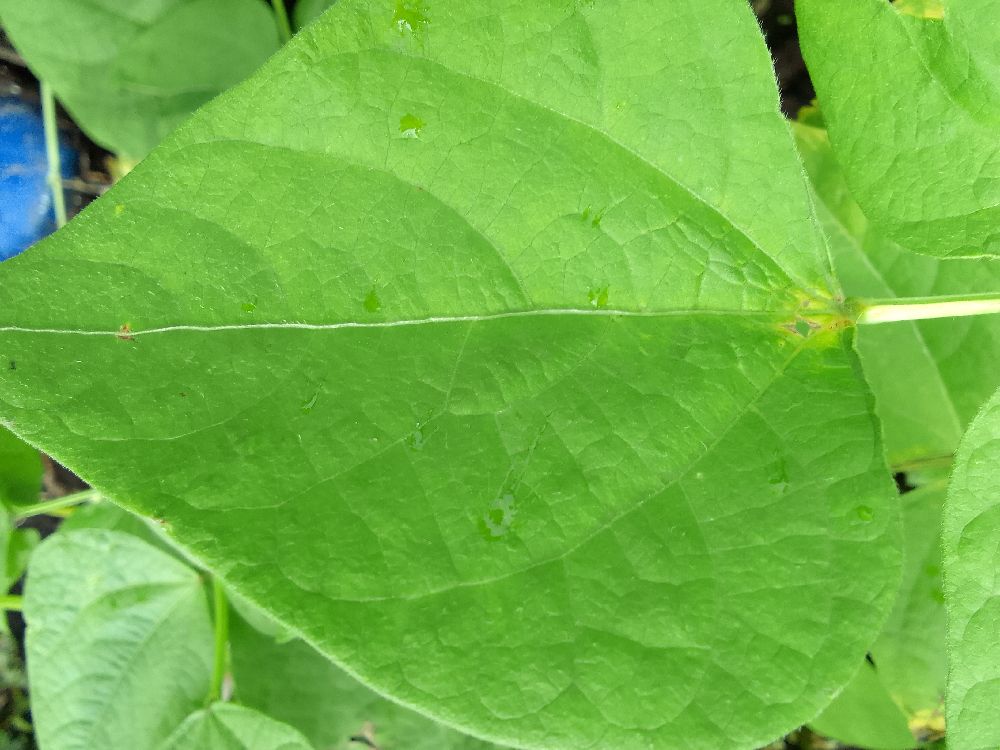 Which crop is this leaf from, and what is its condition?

common bean, healthy
